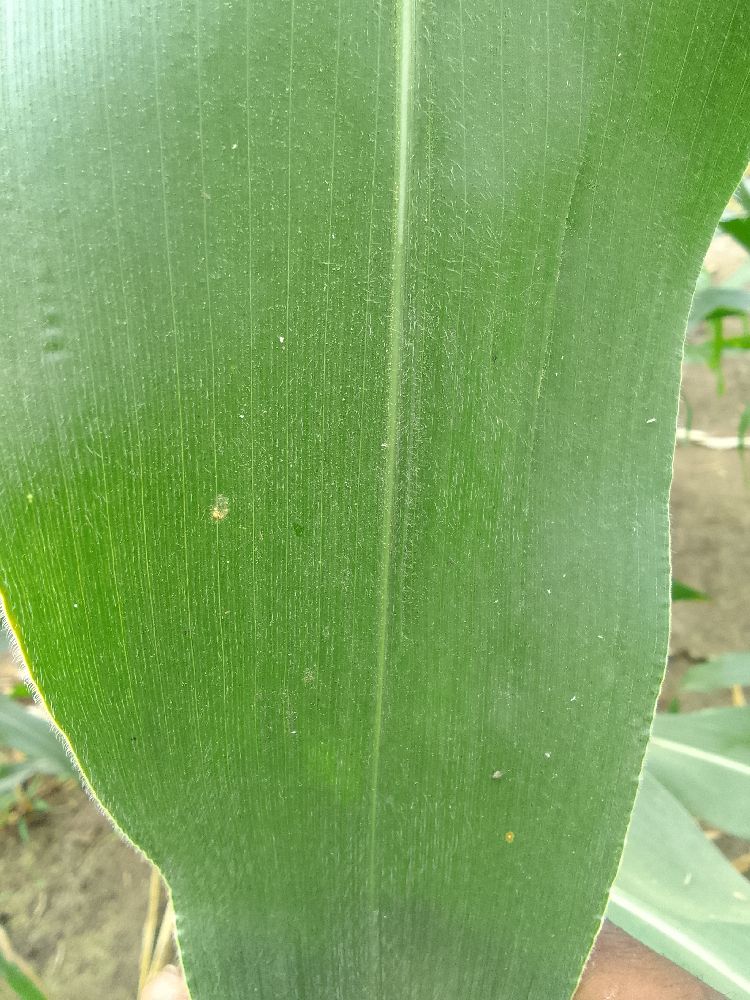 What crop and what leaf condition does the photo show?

maize, healthy
